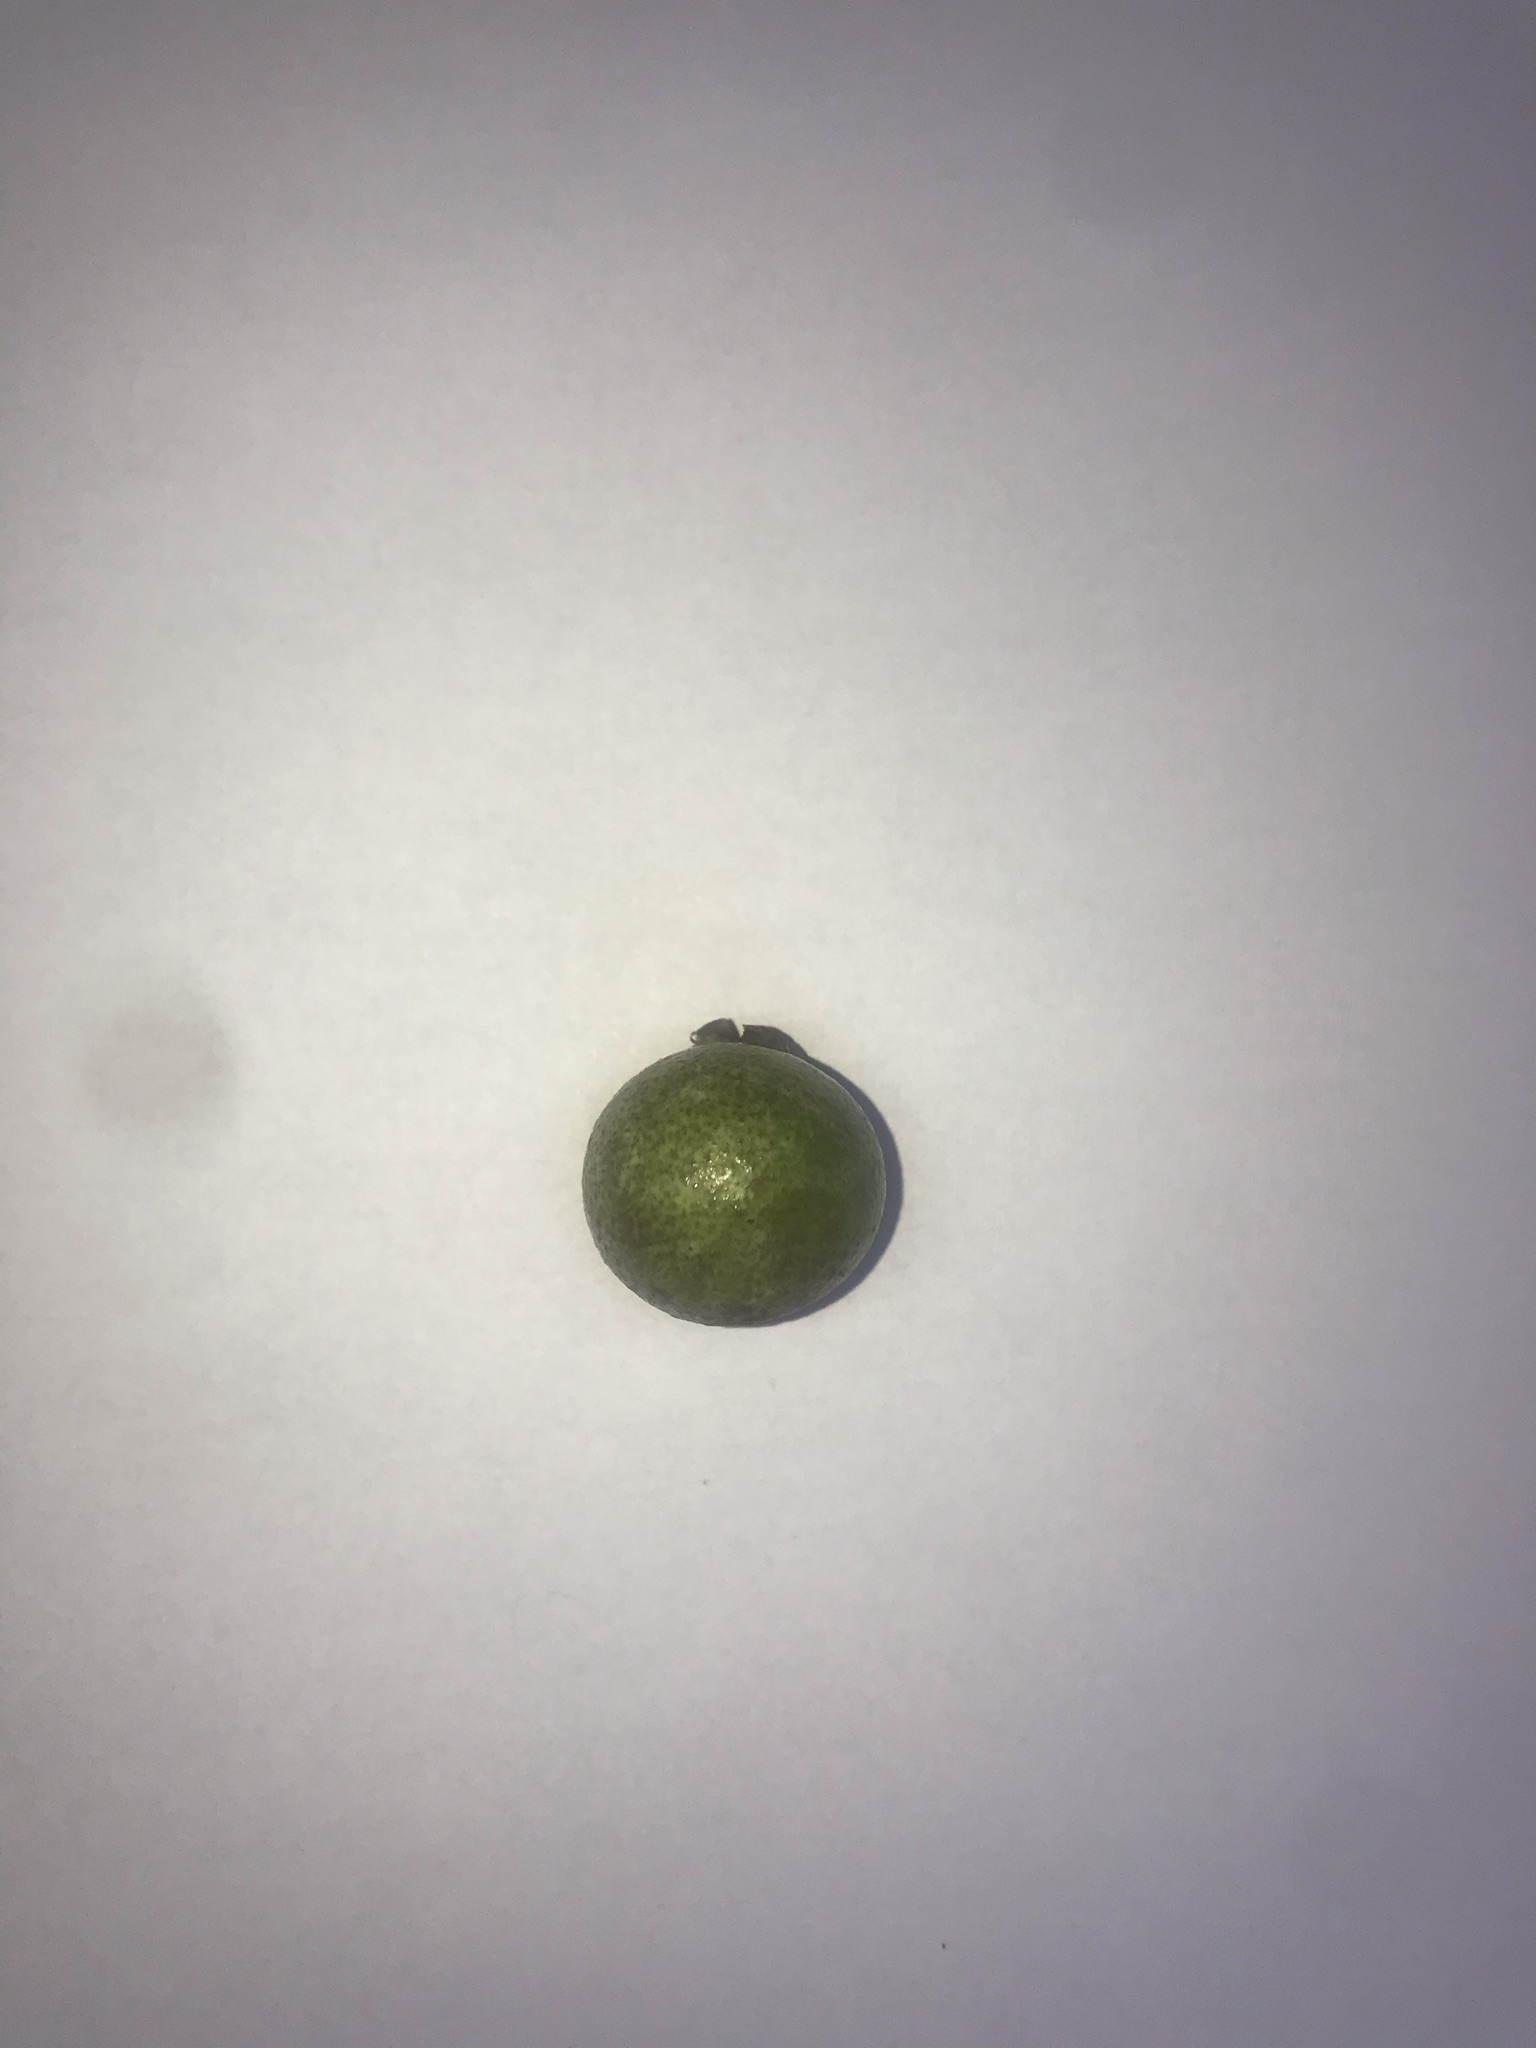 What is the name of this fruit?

gabiroba
